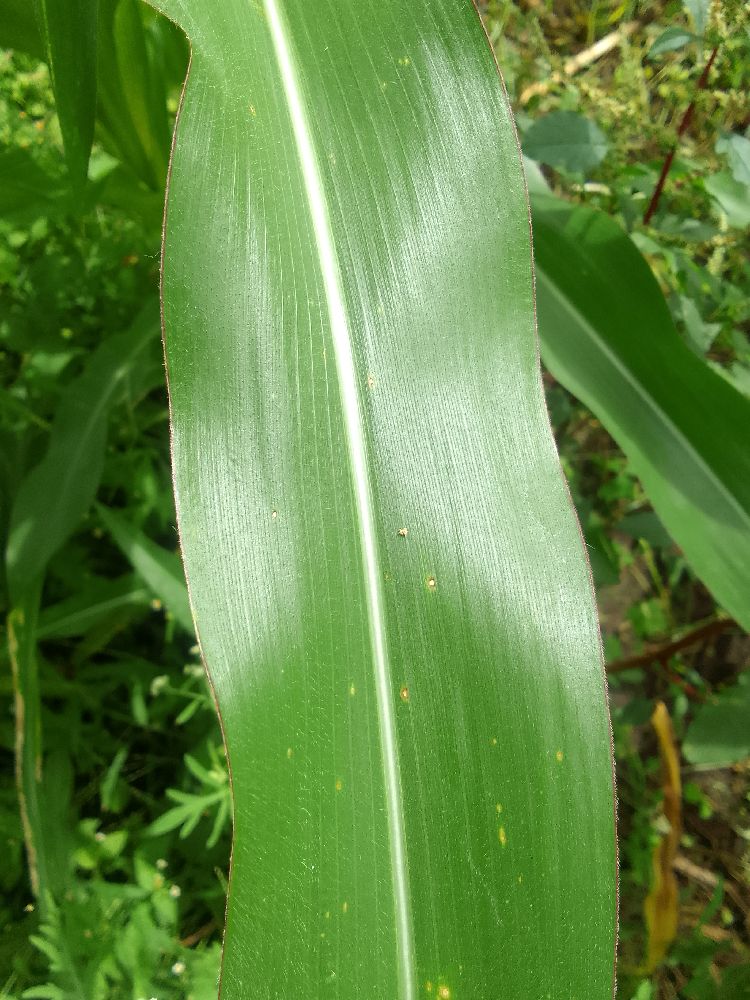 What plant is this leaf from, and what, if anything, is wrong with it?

maize, healthy
